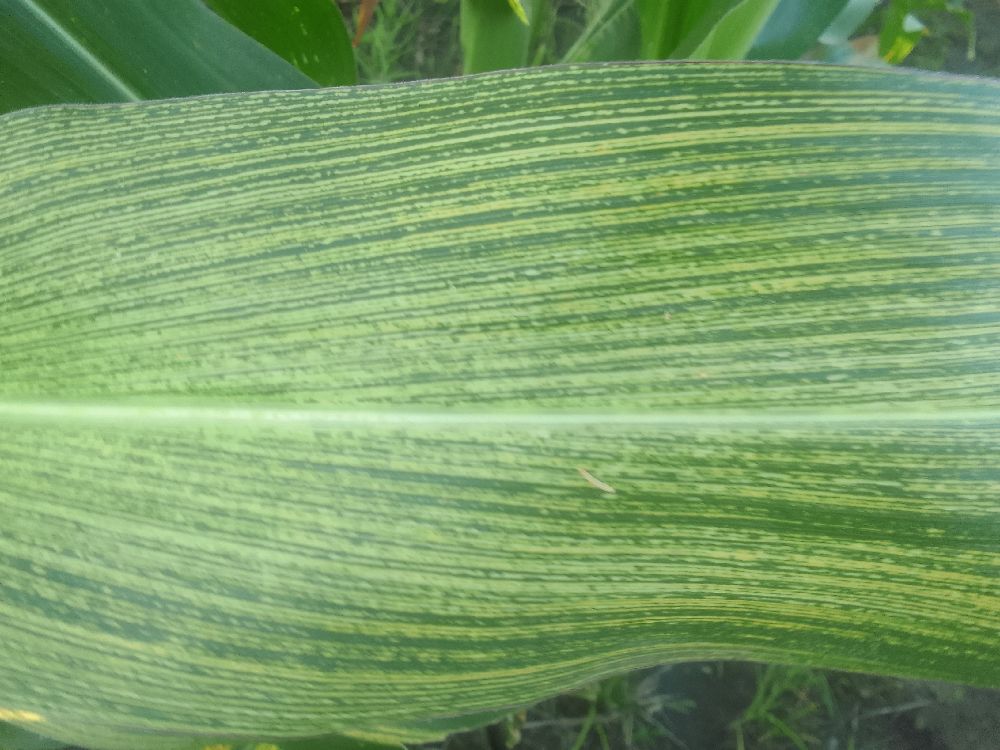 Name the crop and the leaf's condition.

maize, maize streak virus
